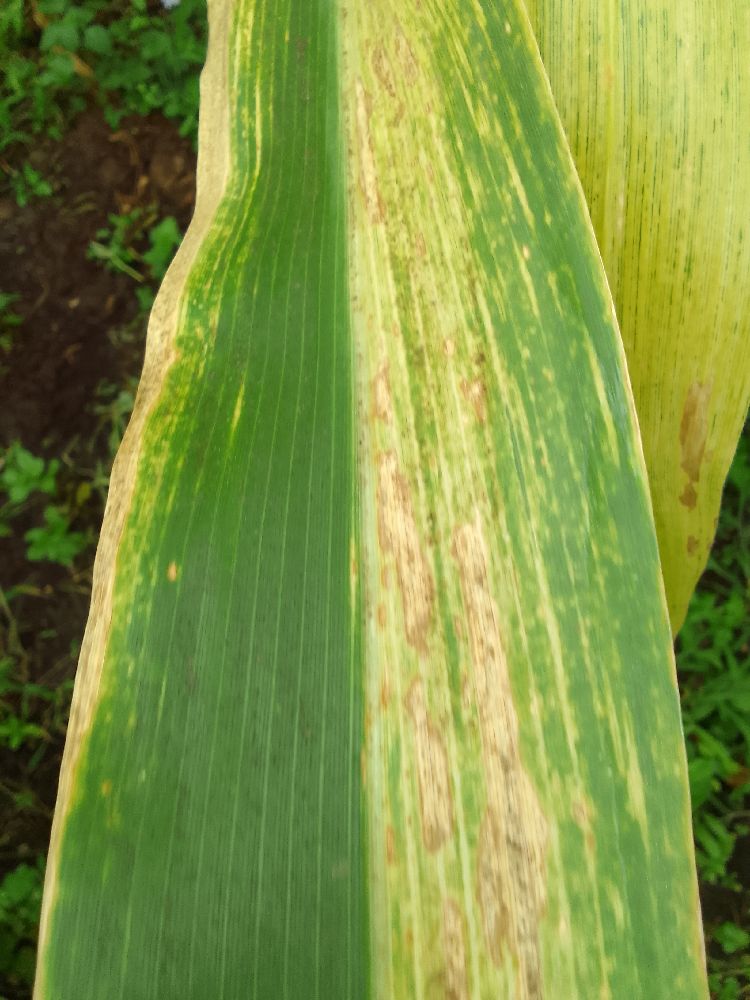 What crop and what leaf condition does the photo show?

maize, maize lethal necrosis
